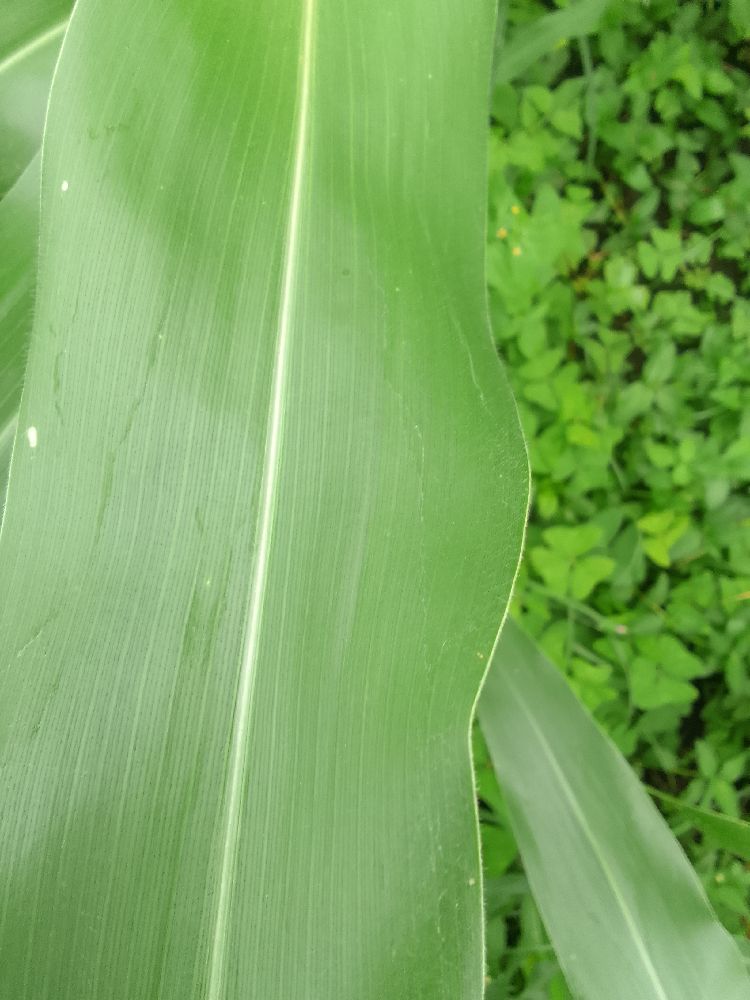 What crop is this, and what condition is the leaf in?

maize, healthy
